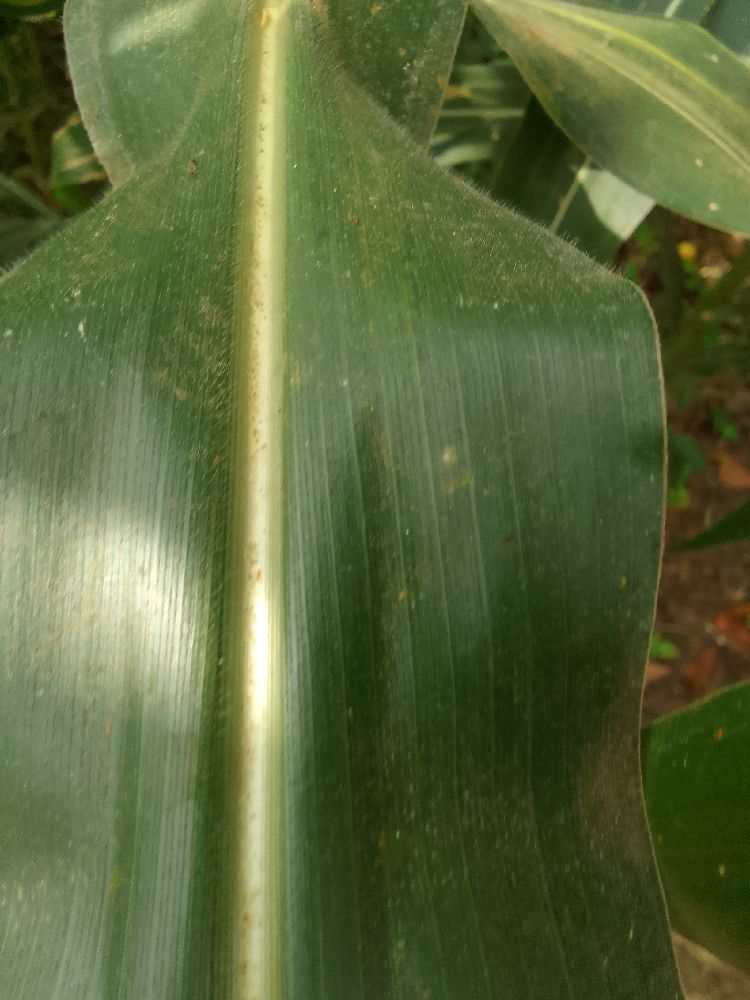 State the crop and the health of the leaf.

maize, healthy
